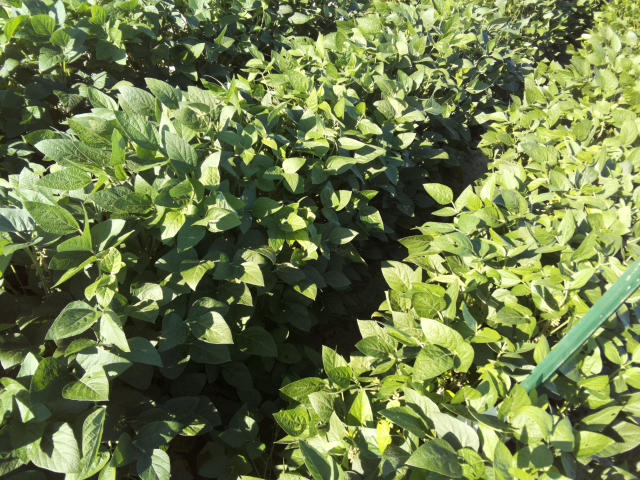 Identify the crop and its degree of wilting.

soybean, leaflets folding inward at secondary pulvinus with no turgor loss in leaflets or petioles
